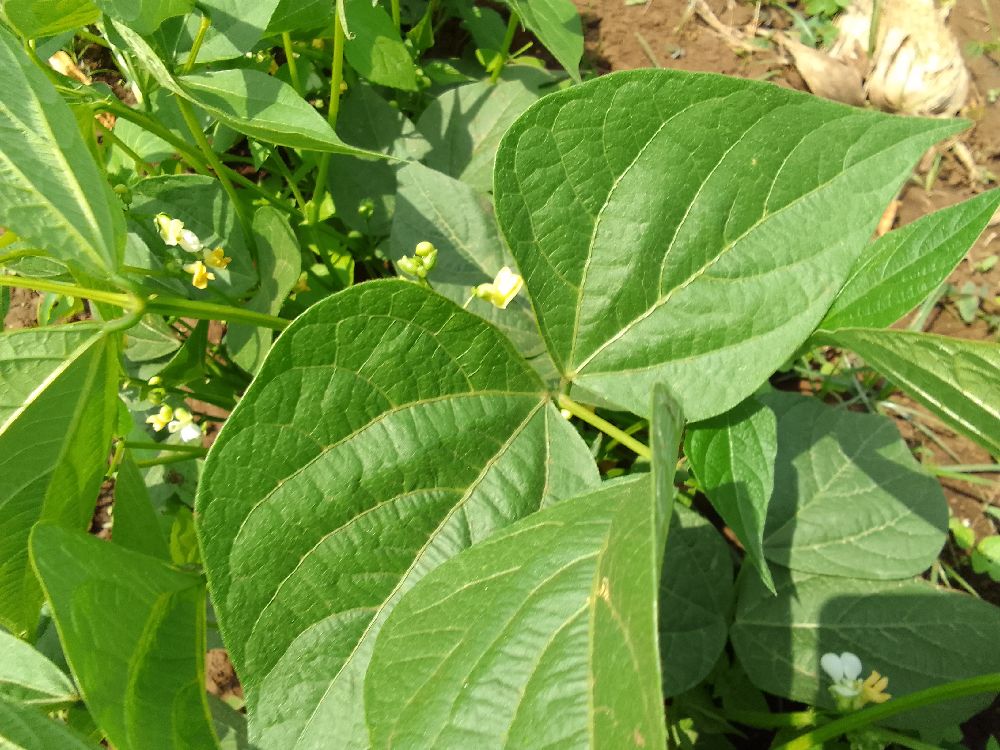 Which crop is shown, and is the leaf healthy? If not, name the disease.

common bean, healthy
